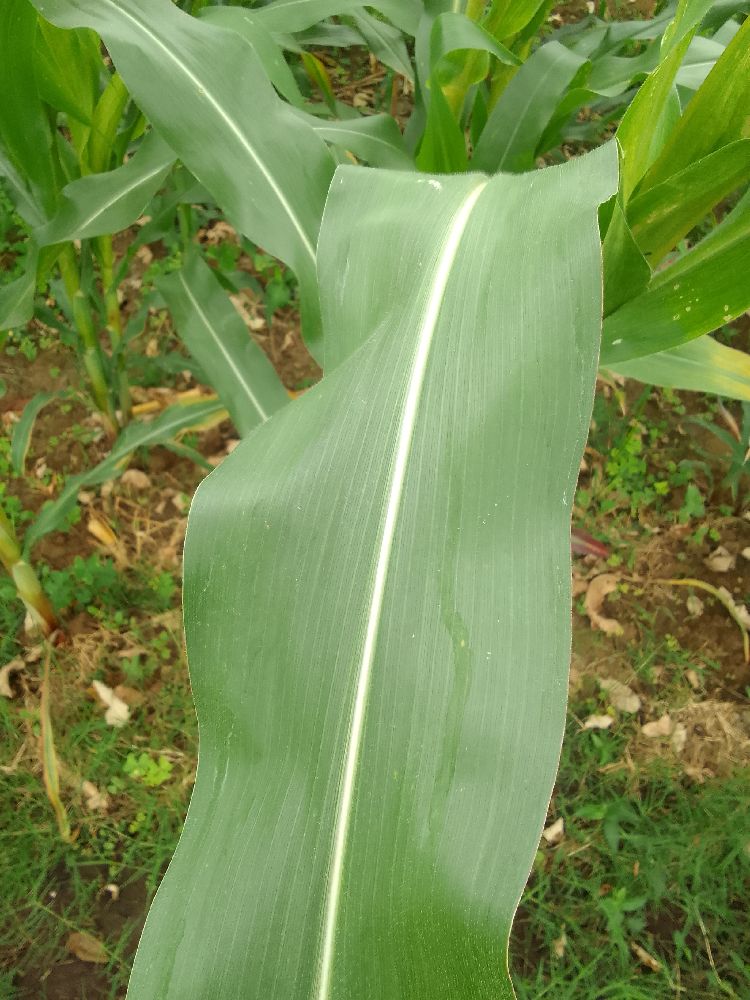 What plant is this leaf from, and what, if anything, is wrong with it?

maize, healthy
